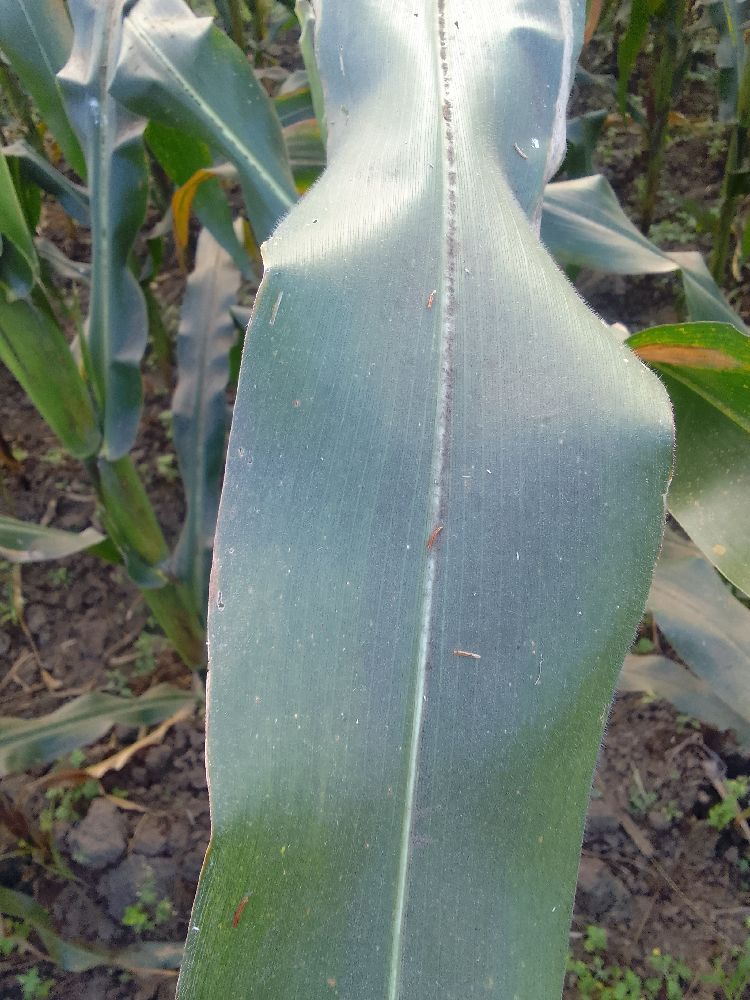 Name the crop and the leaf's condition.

maize, healthy
